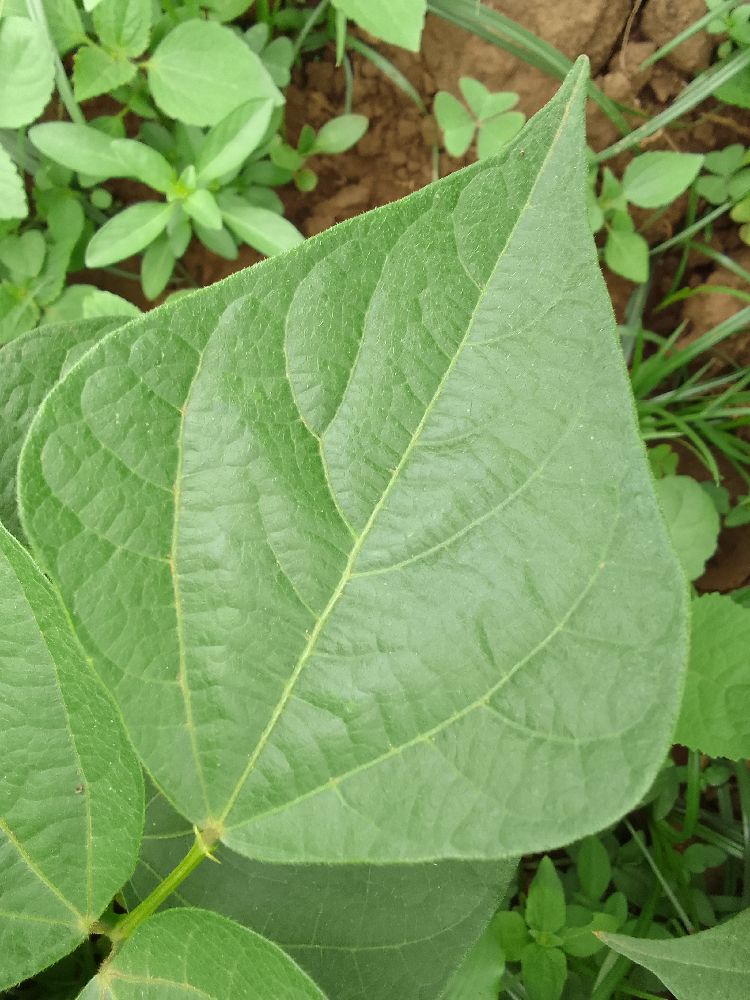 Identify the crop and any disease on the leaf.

common bean, healthy
